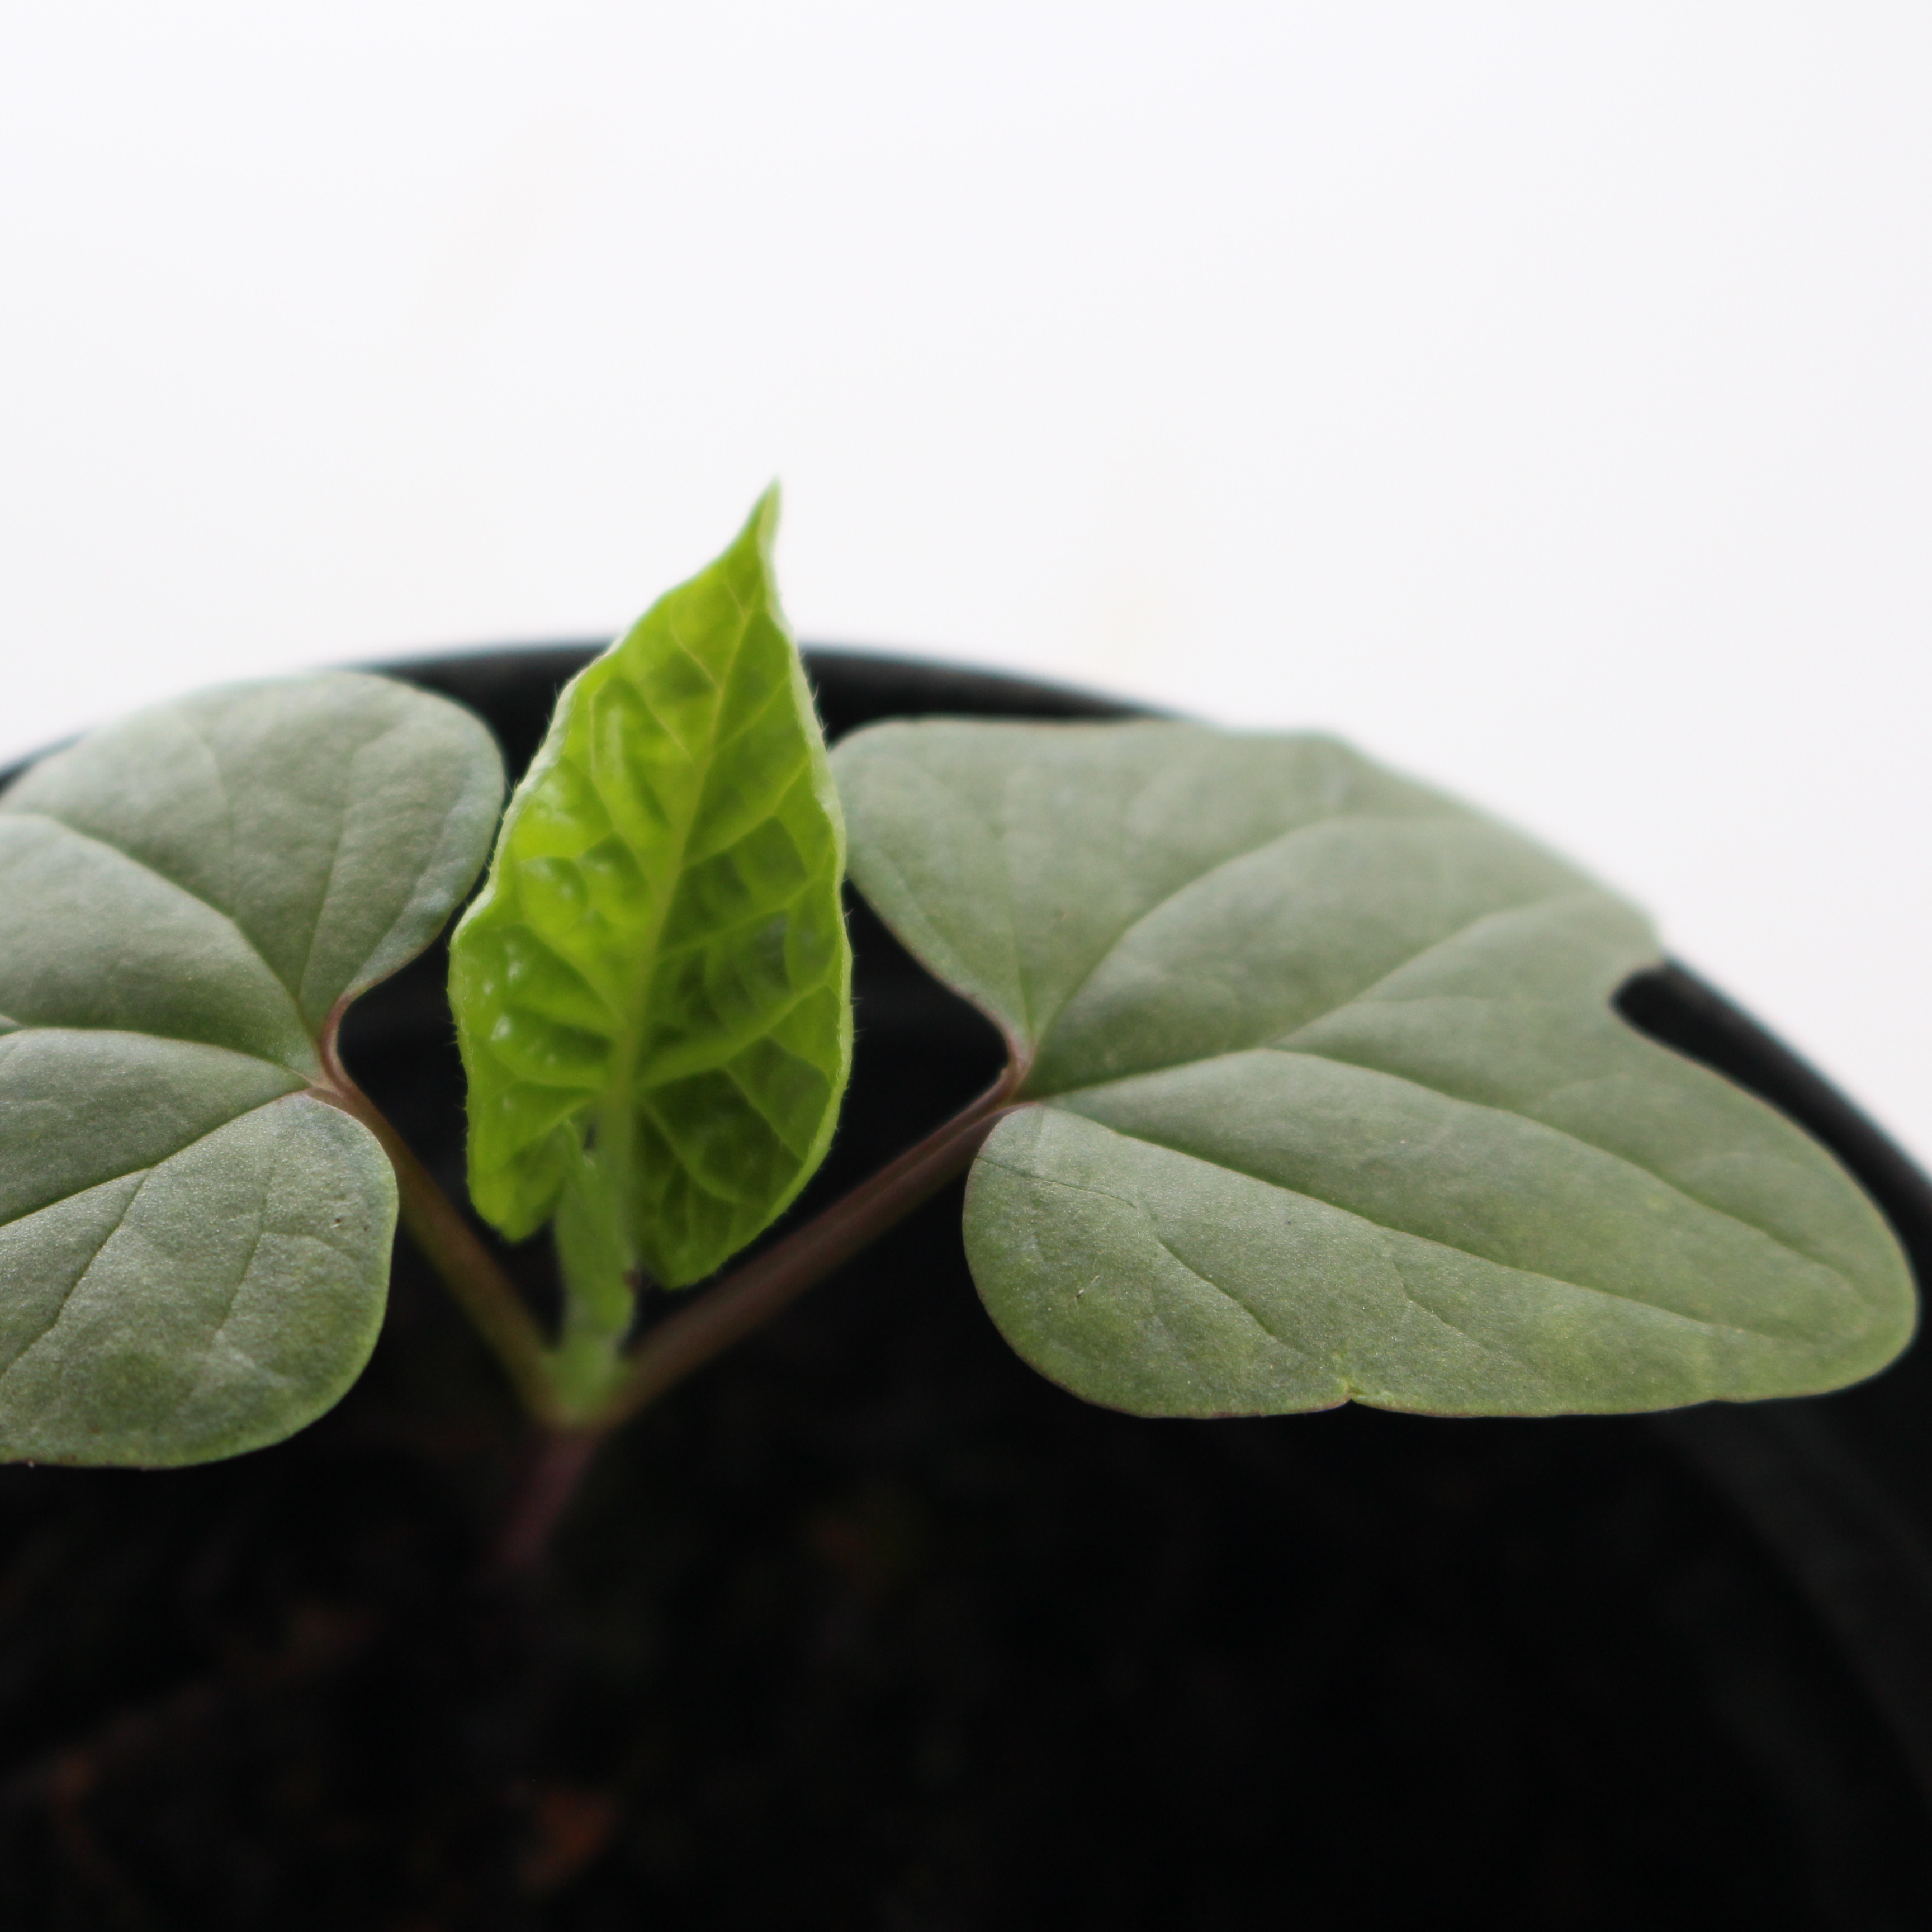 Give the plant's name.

Convolvulus arvensis
